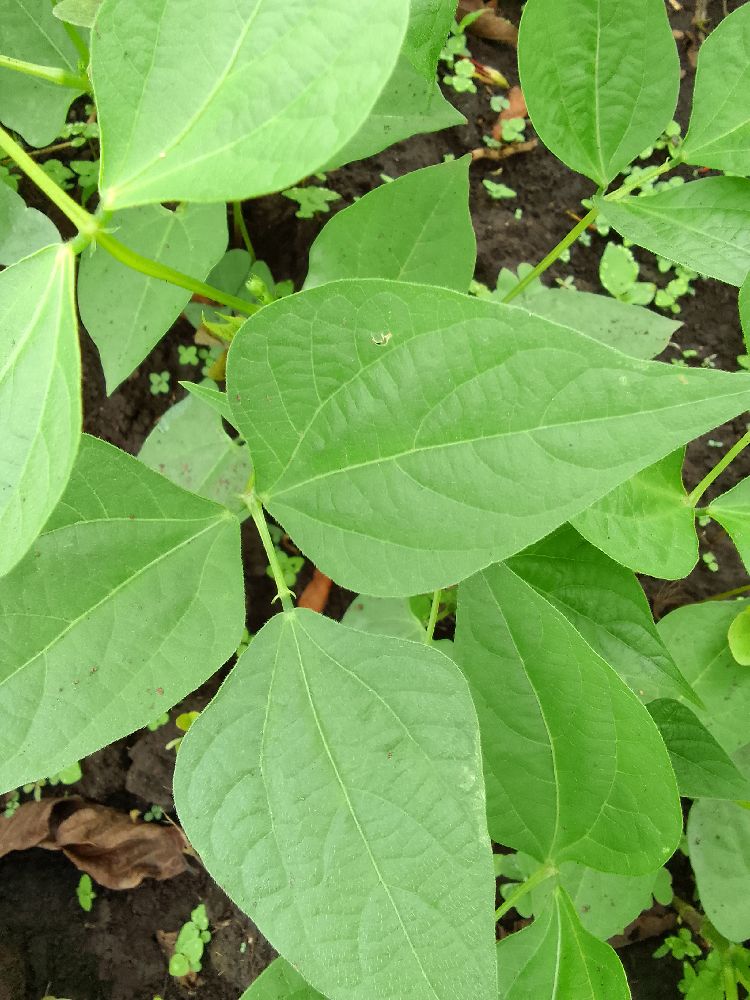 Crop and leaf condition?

common bean, healthy
